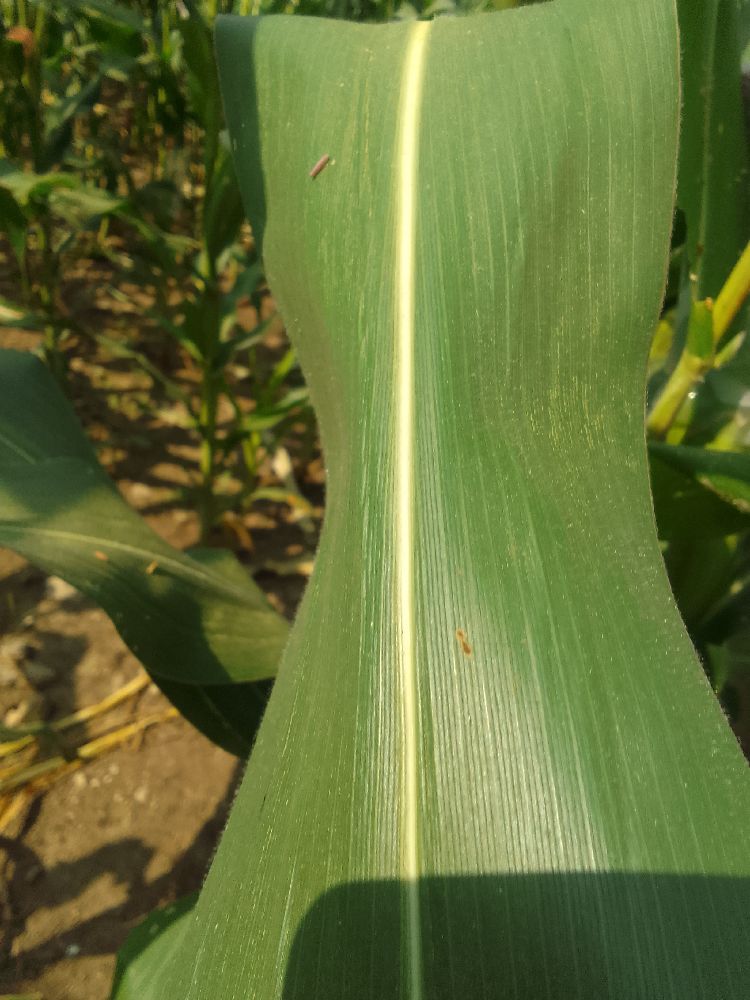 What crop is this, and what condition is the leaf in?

maize, healthy
